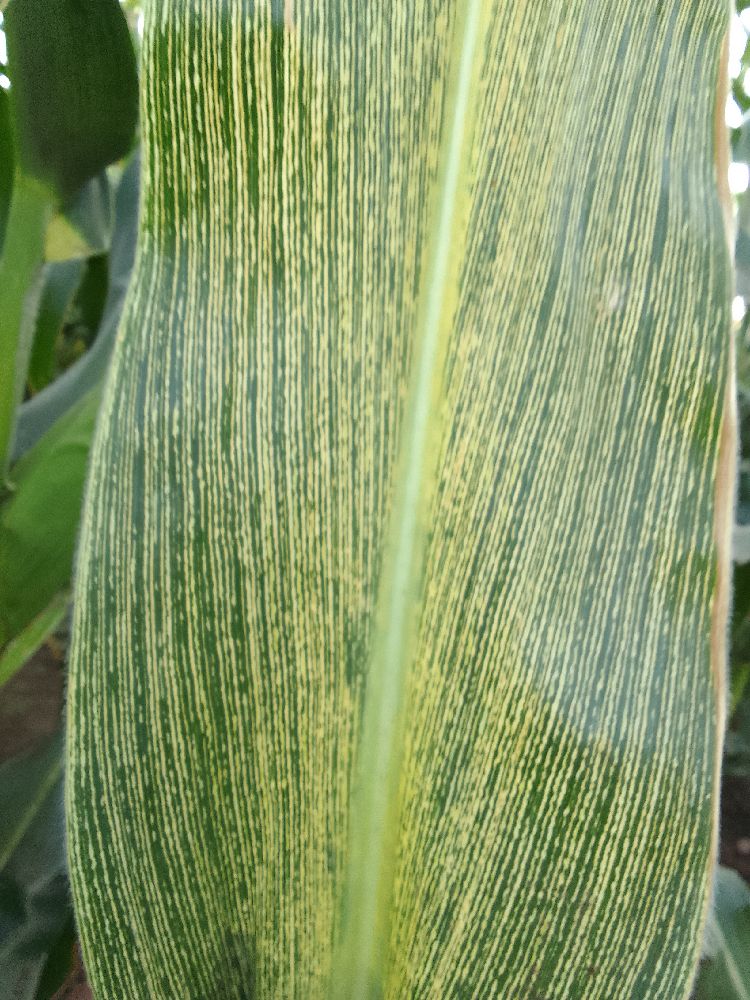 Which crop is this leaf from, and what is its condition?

maize, maize streak virus
